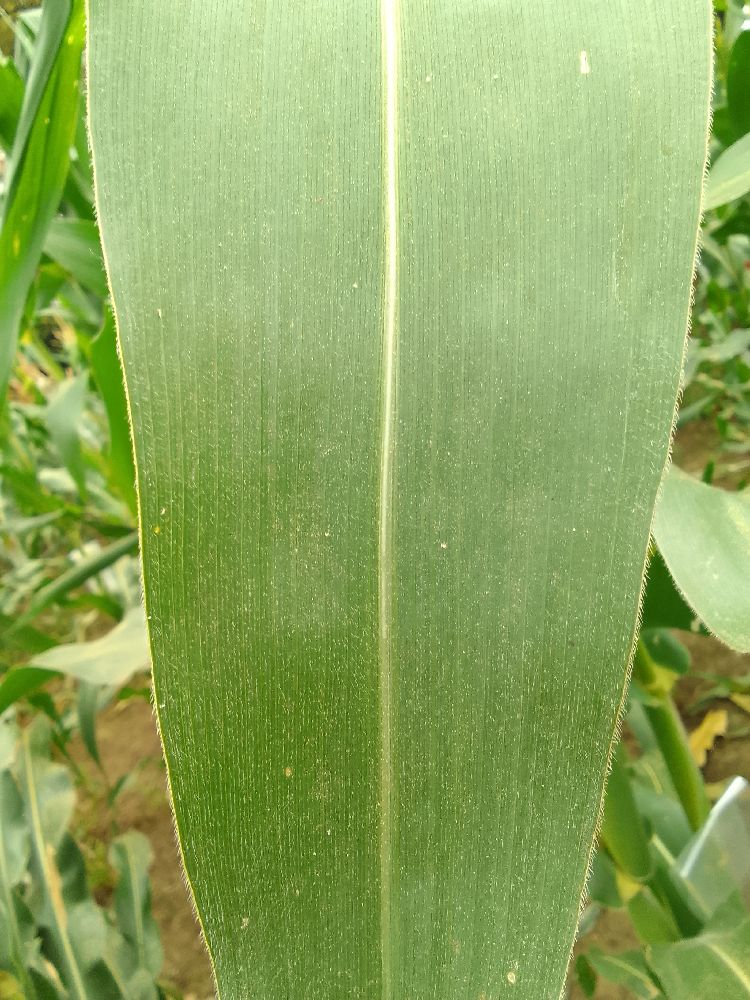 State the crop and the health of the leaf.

maize, healthy
